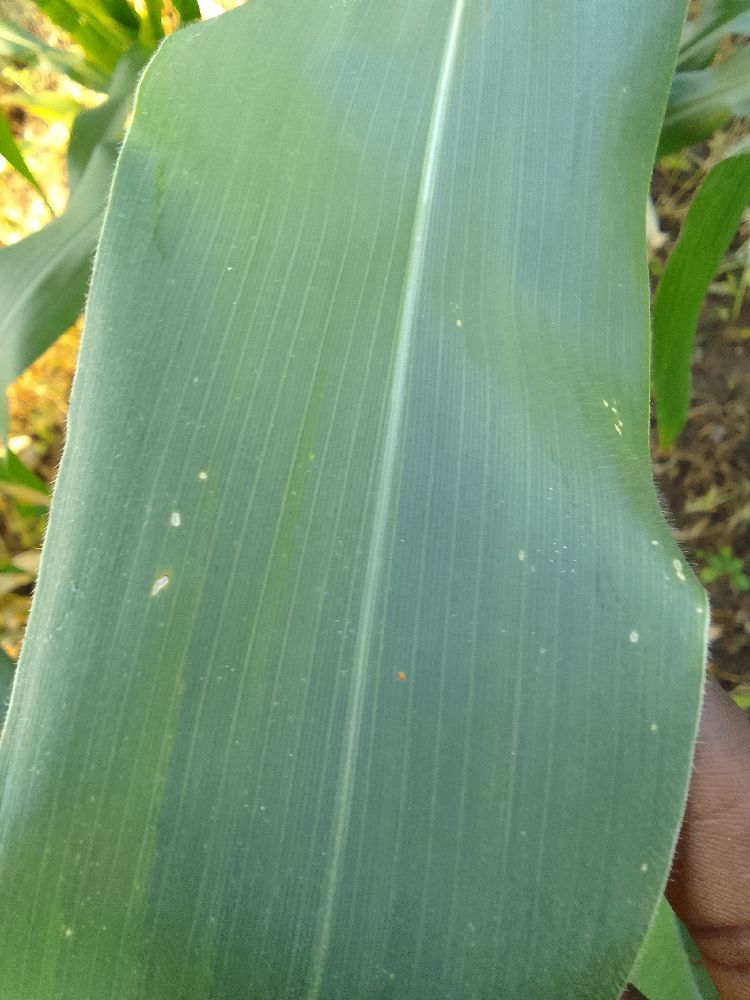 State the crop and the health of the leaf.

maize, healthy
